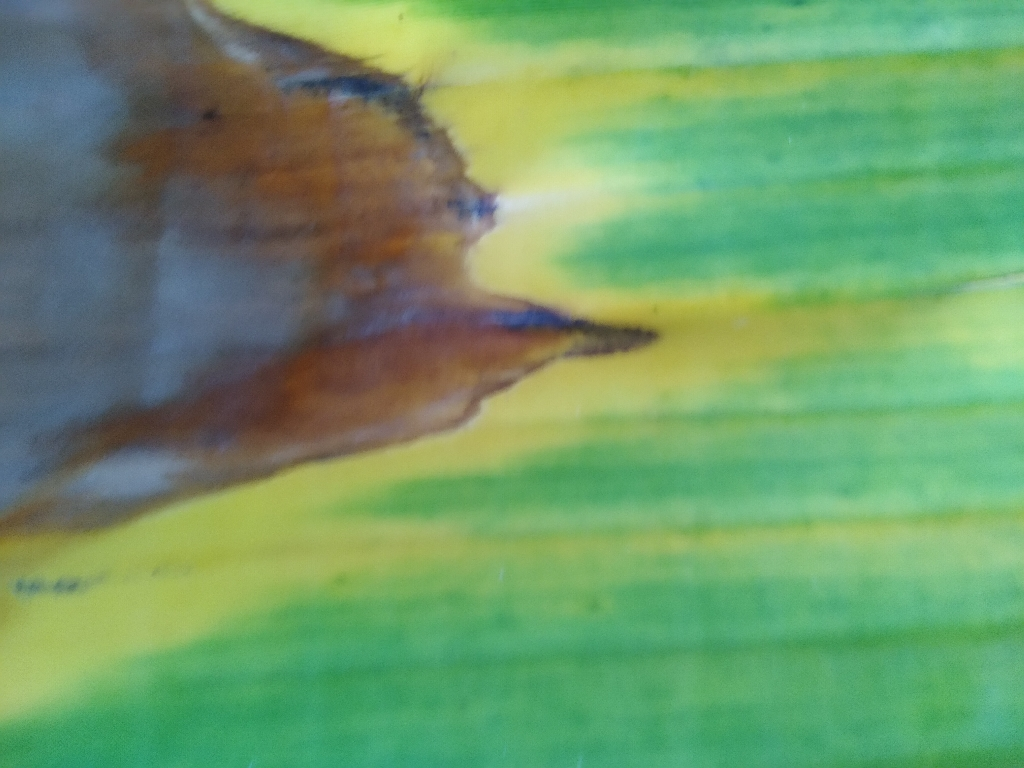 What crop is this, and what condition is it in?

banana, fusarium wilt race 1
